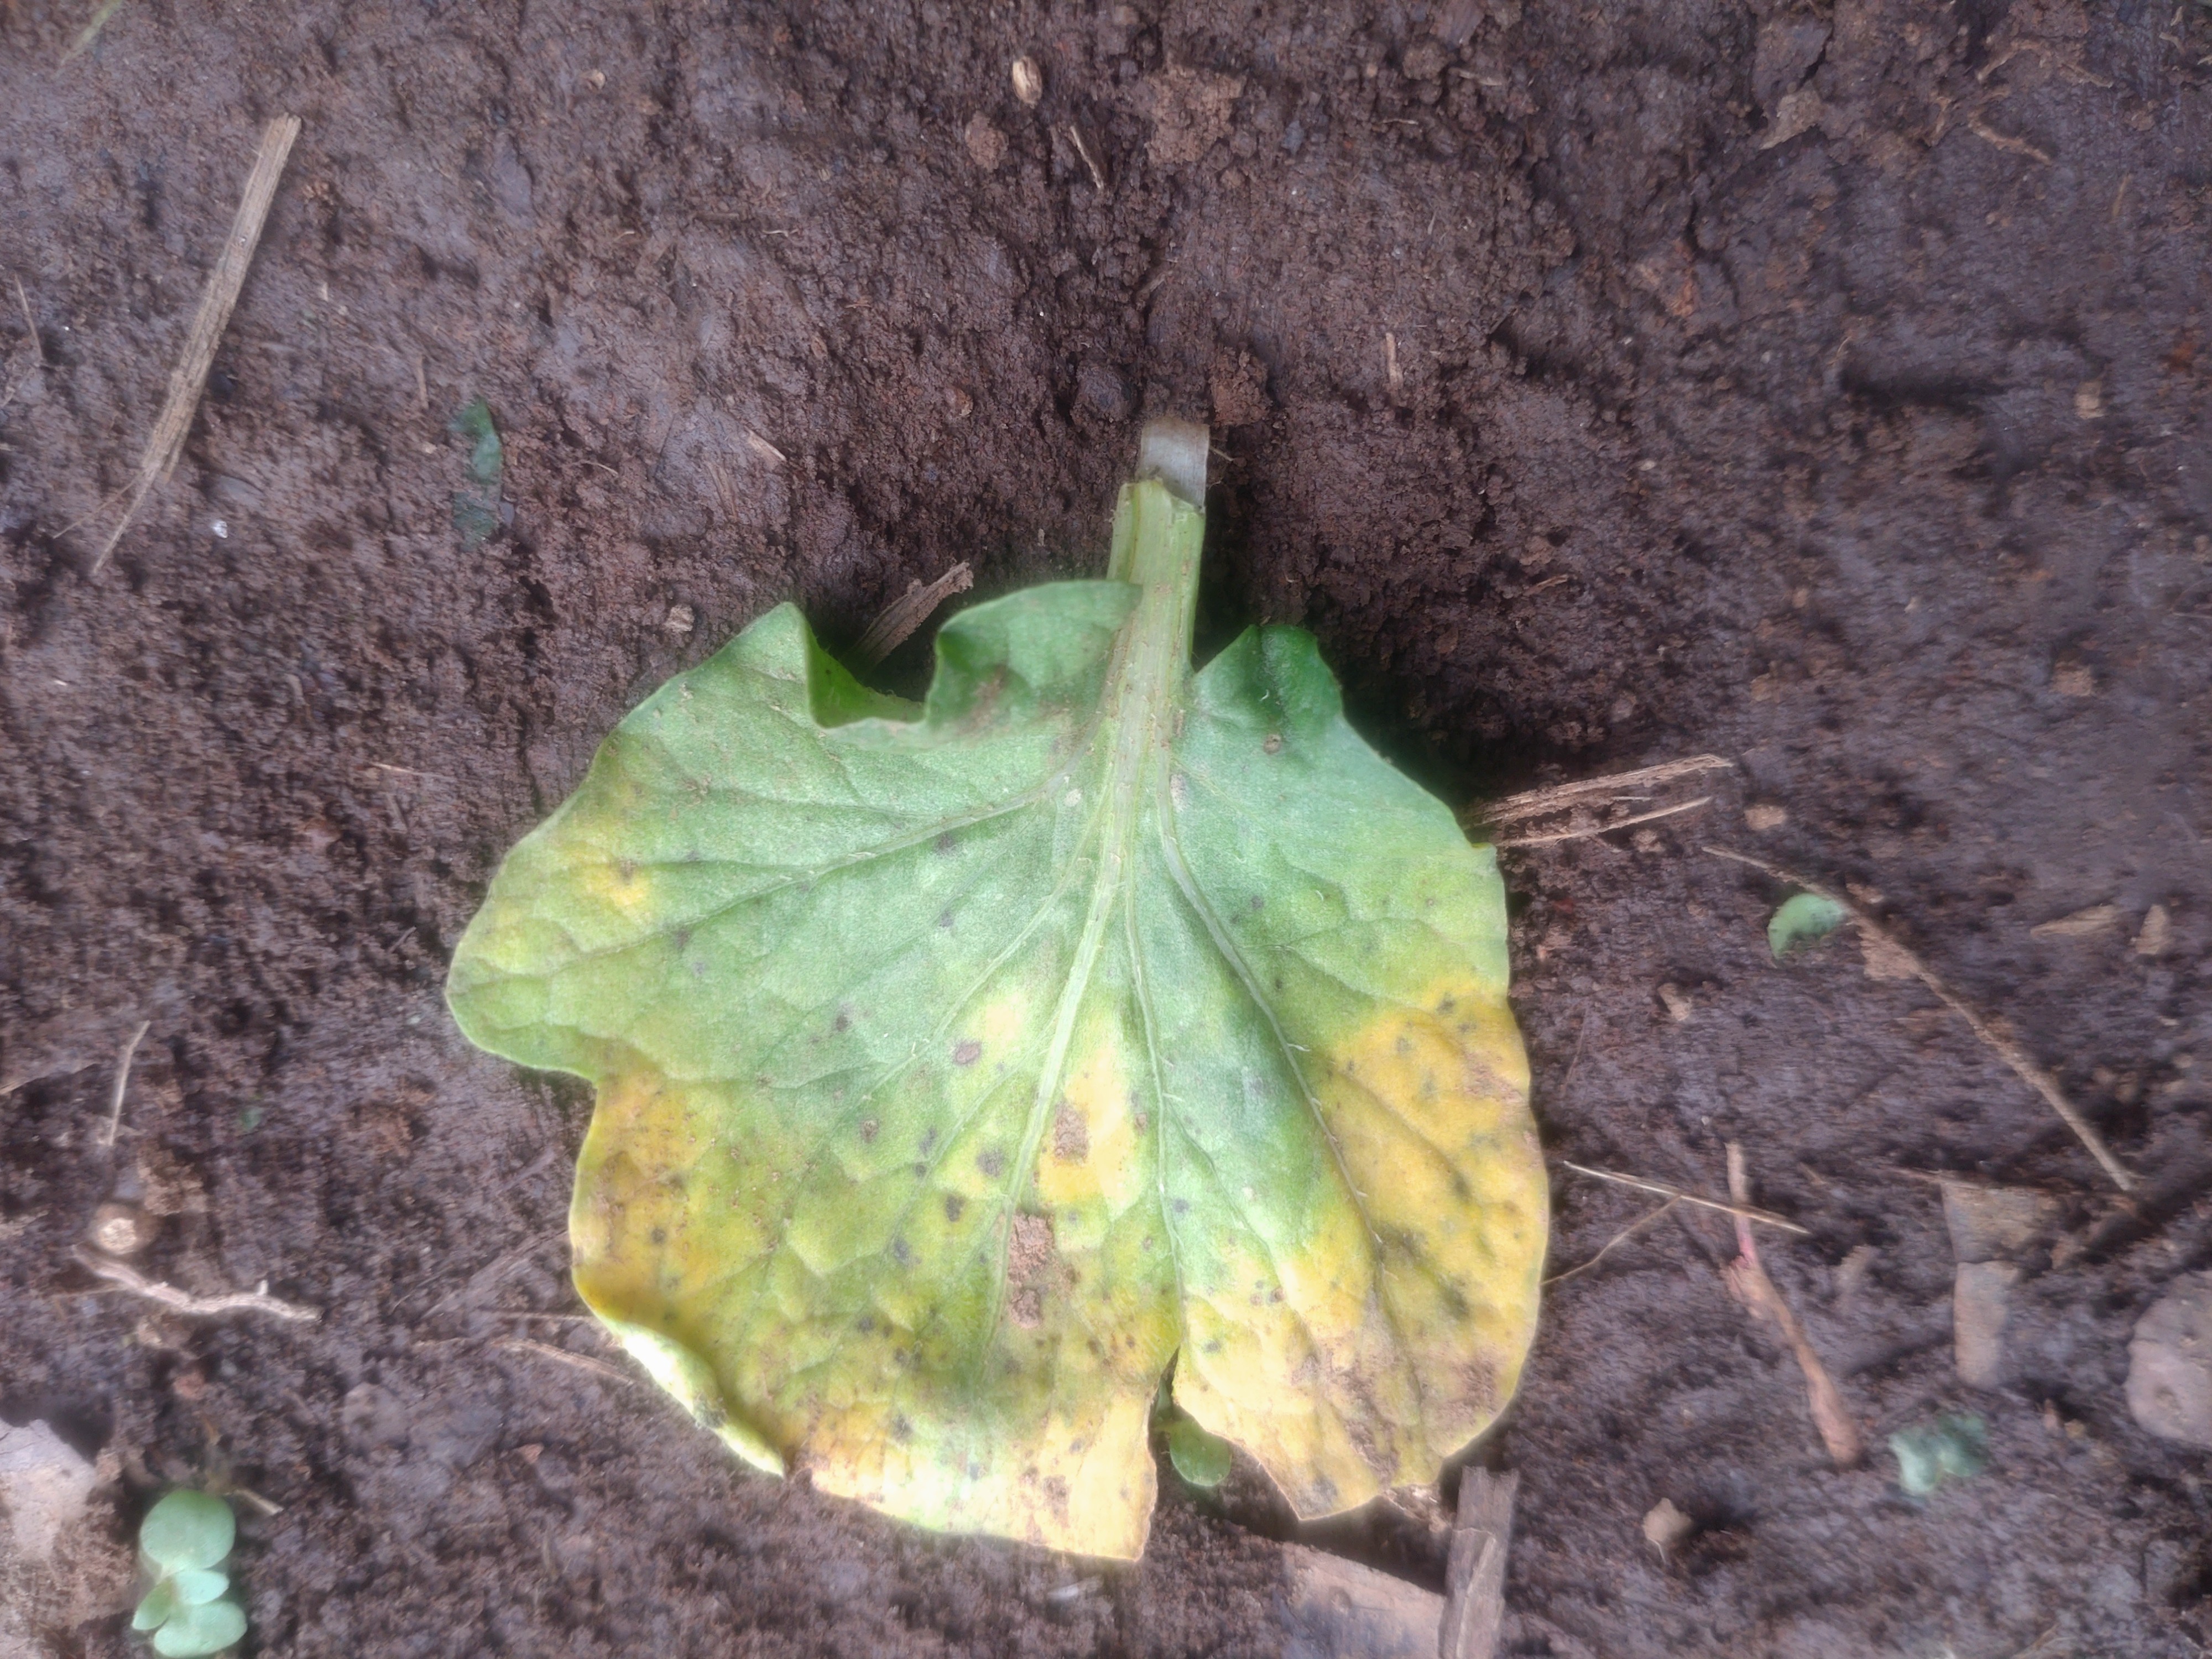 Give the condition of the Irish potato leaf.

late blight
